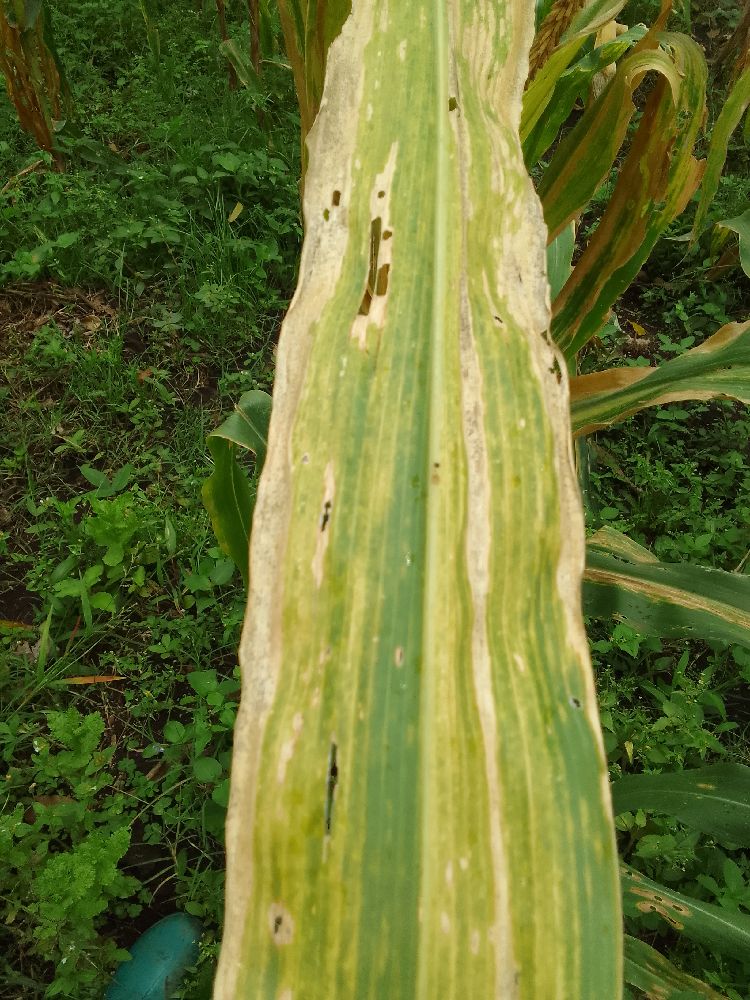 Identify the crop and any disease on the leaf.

maize, maize lethal necrosis
